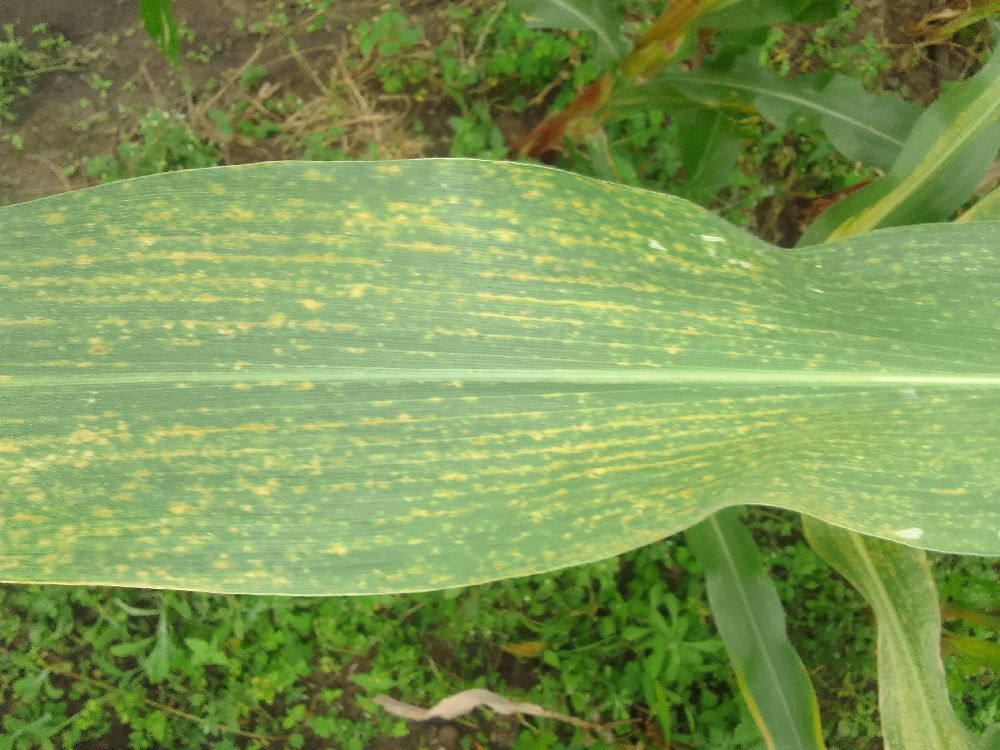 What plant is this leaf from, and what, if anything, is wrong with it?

maize, maize streak virus
